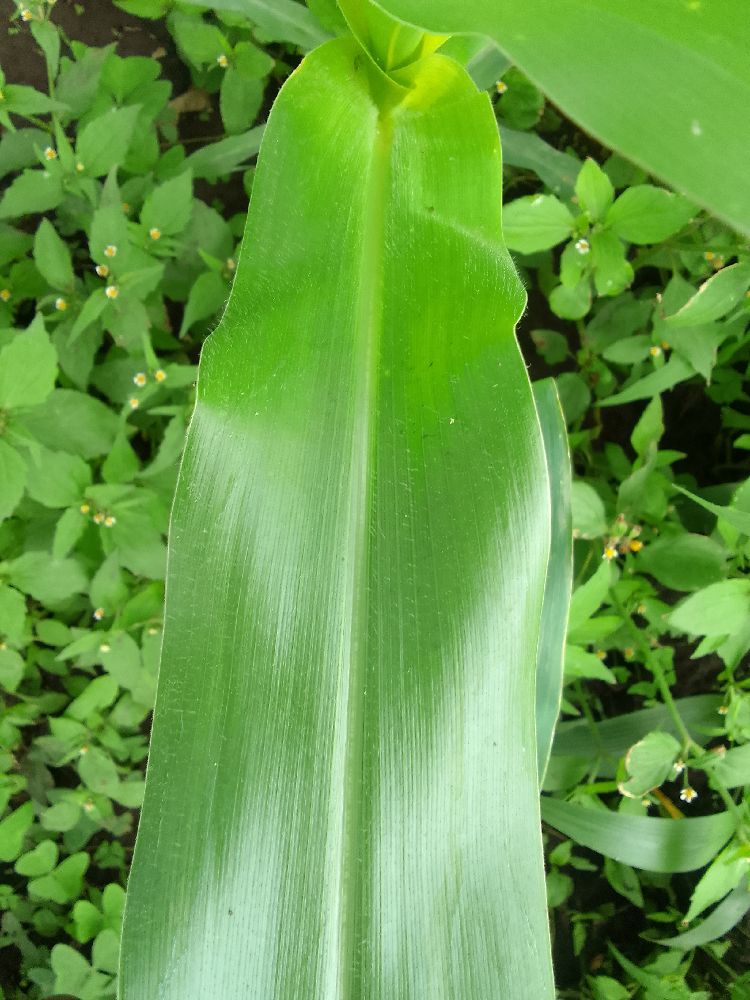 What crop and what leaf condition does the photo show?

maize, healthy
